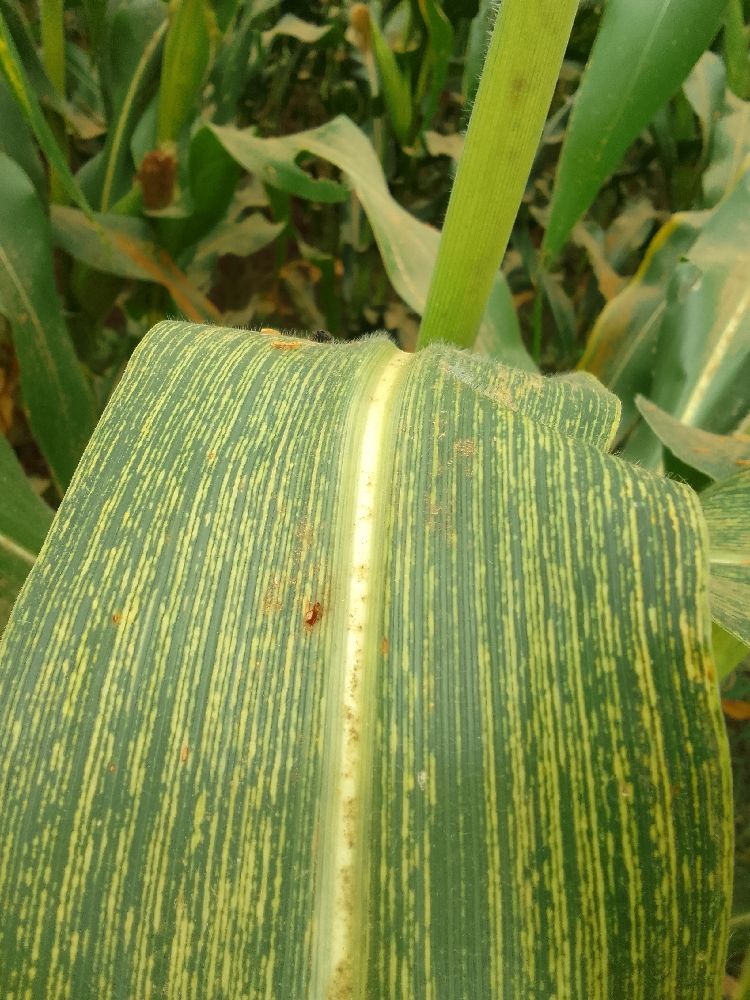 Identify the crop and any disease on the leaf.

maize, maize streak virus
